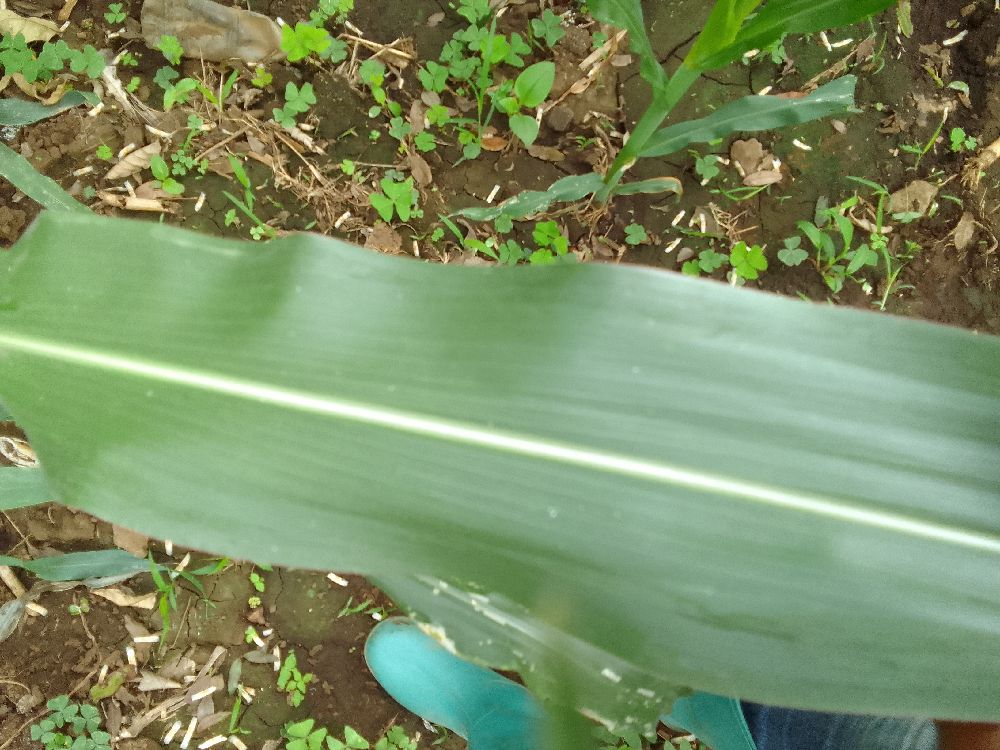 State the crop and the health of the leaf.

maize, healthy
